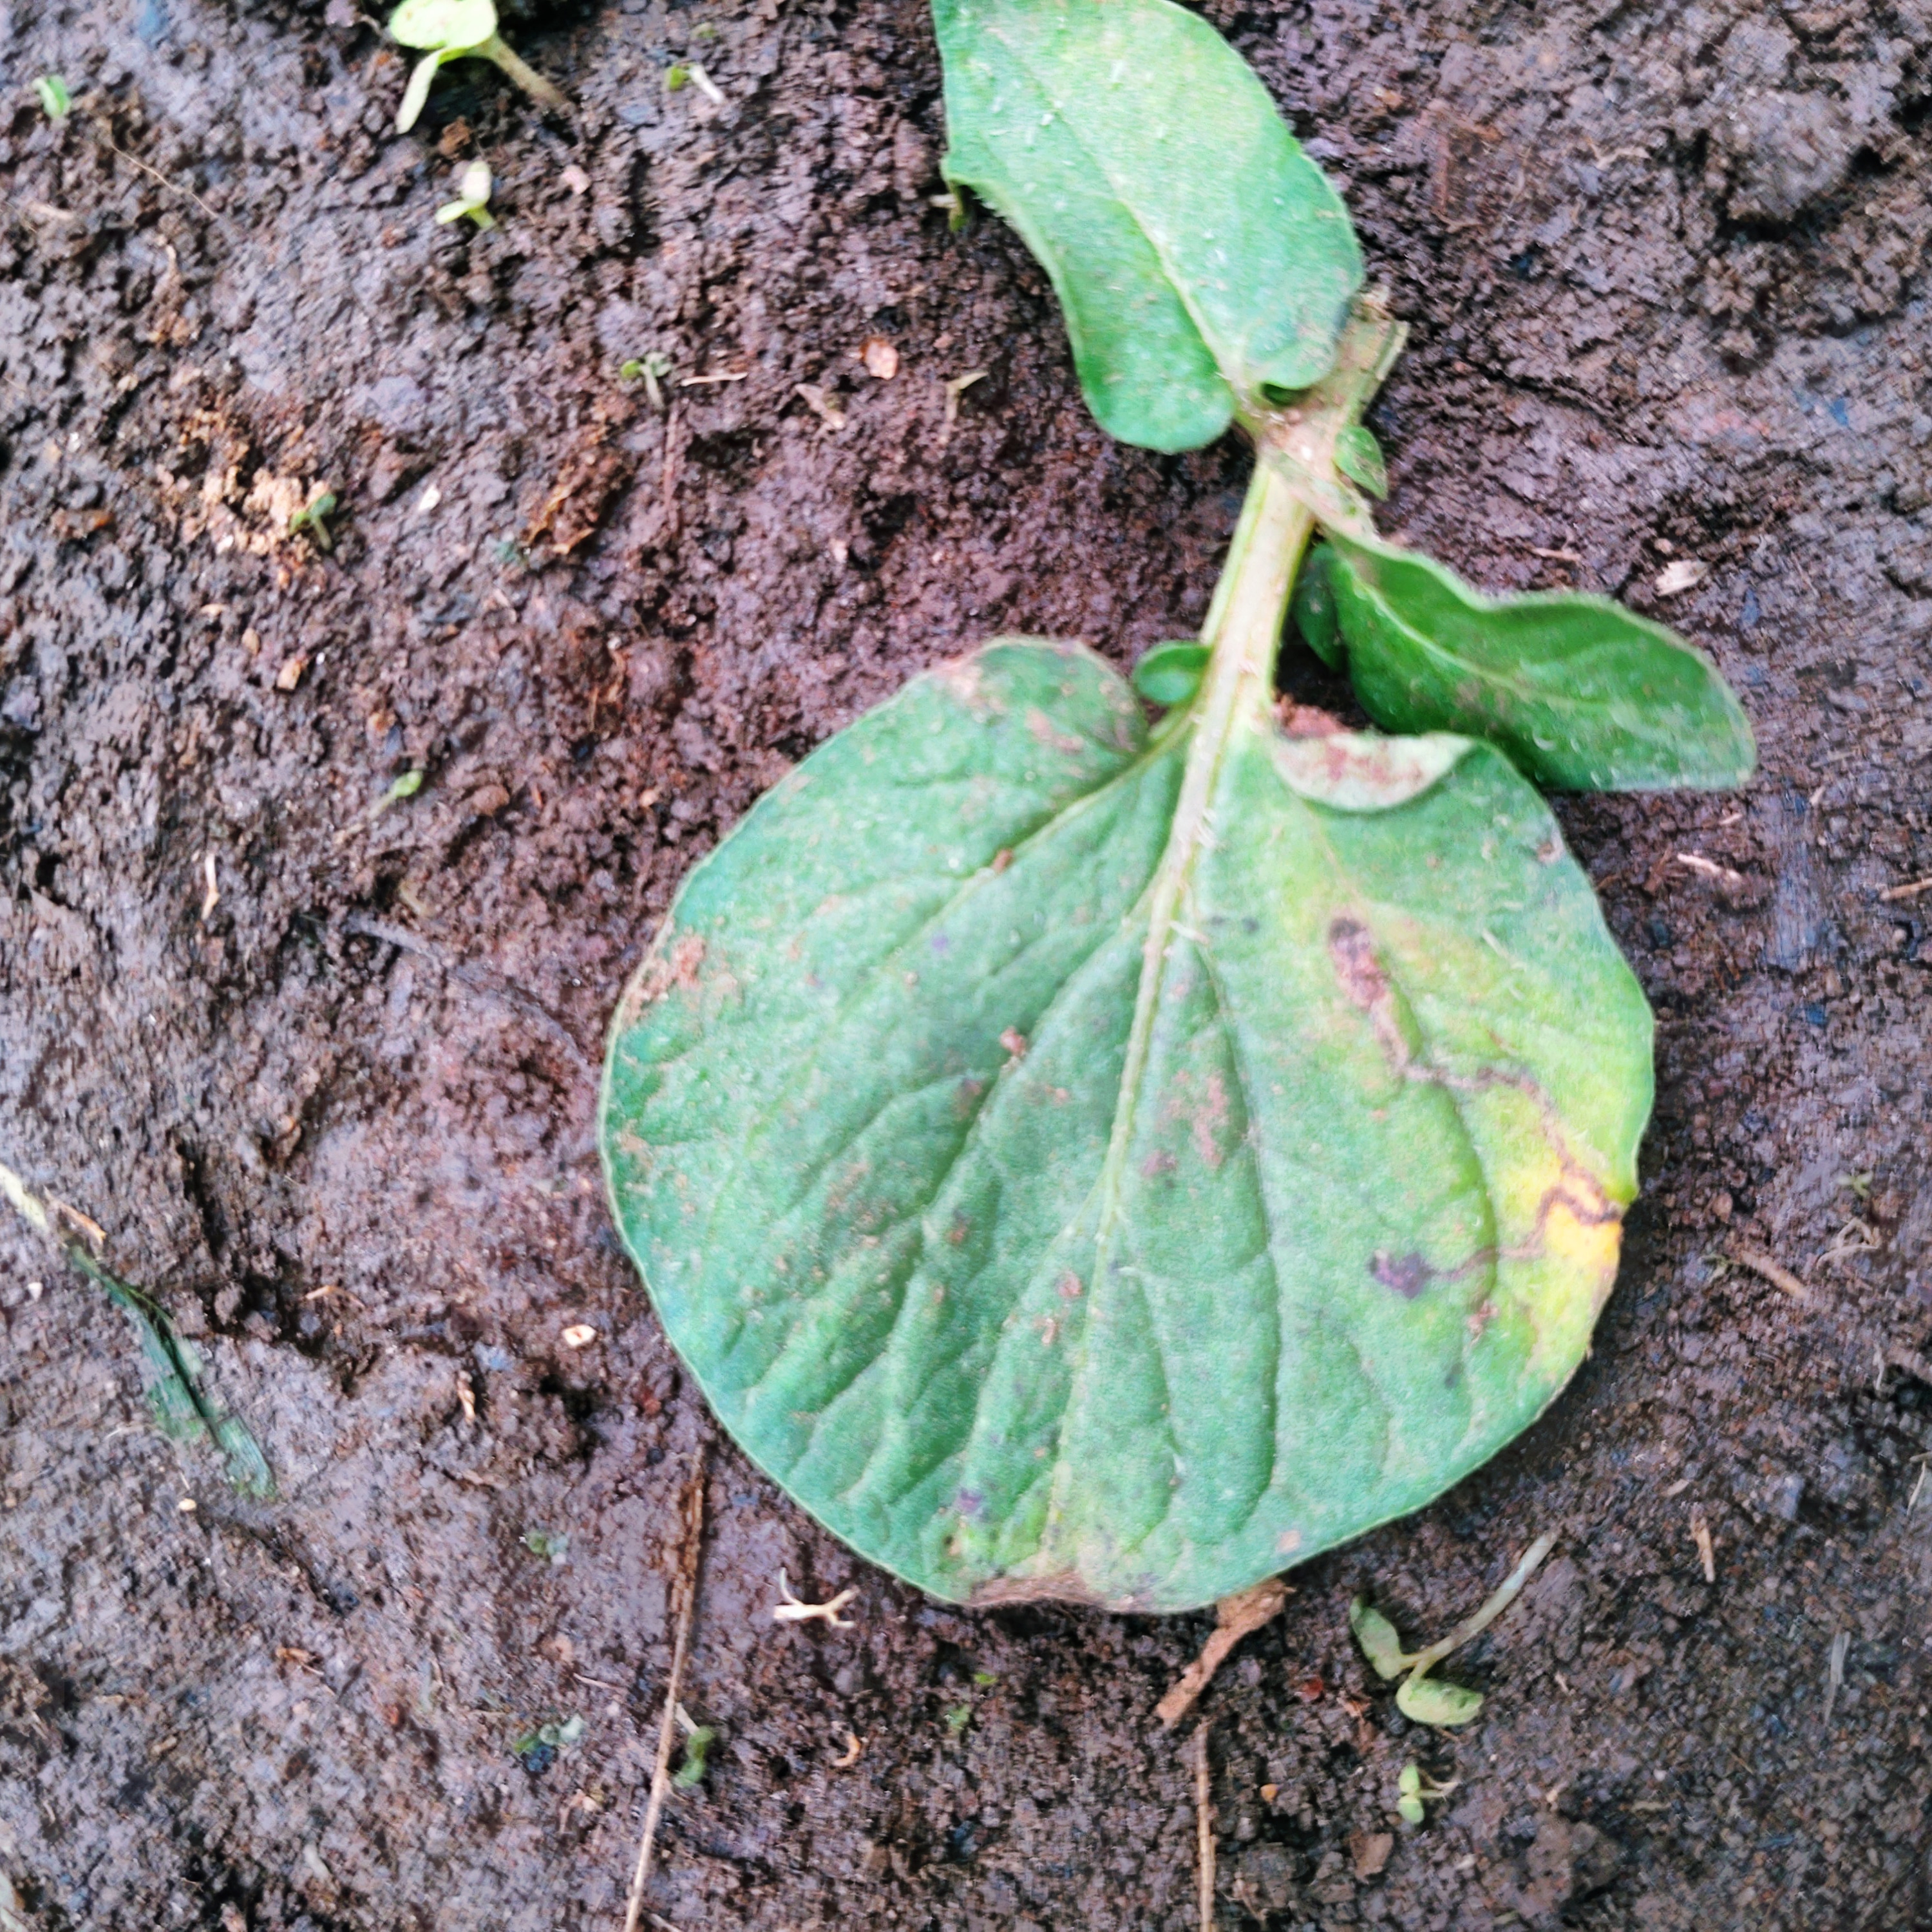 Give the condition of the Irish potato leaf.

late blight
